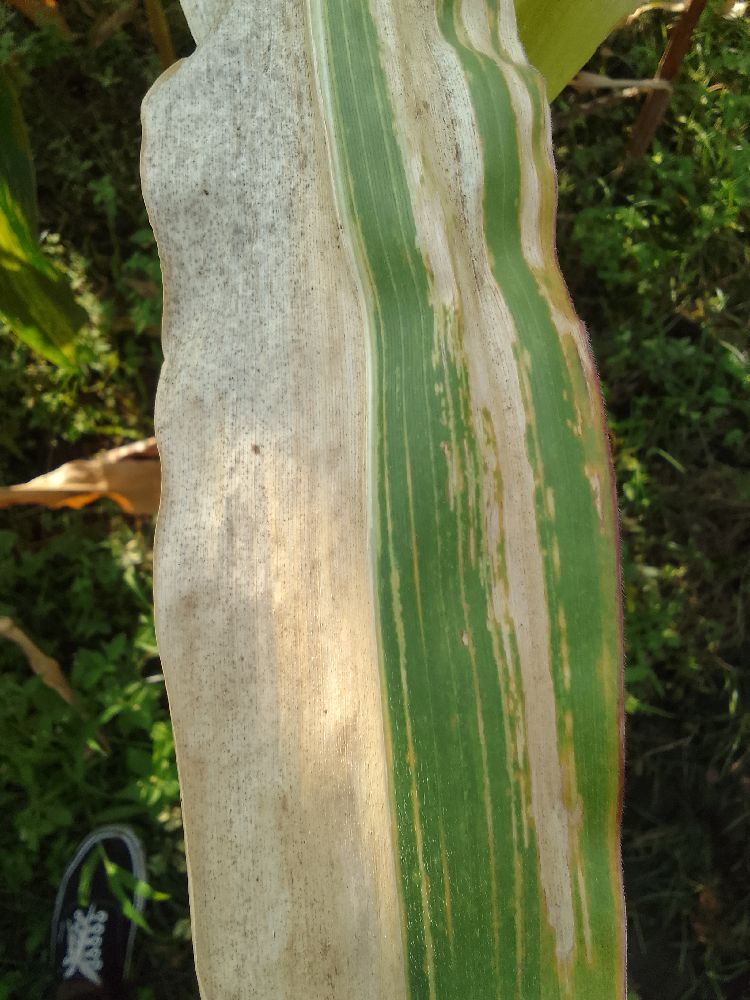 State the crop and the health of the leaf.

maize, maize lethal necrosis
